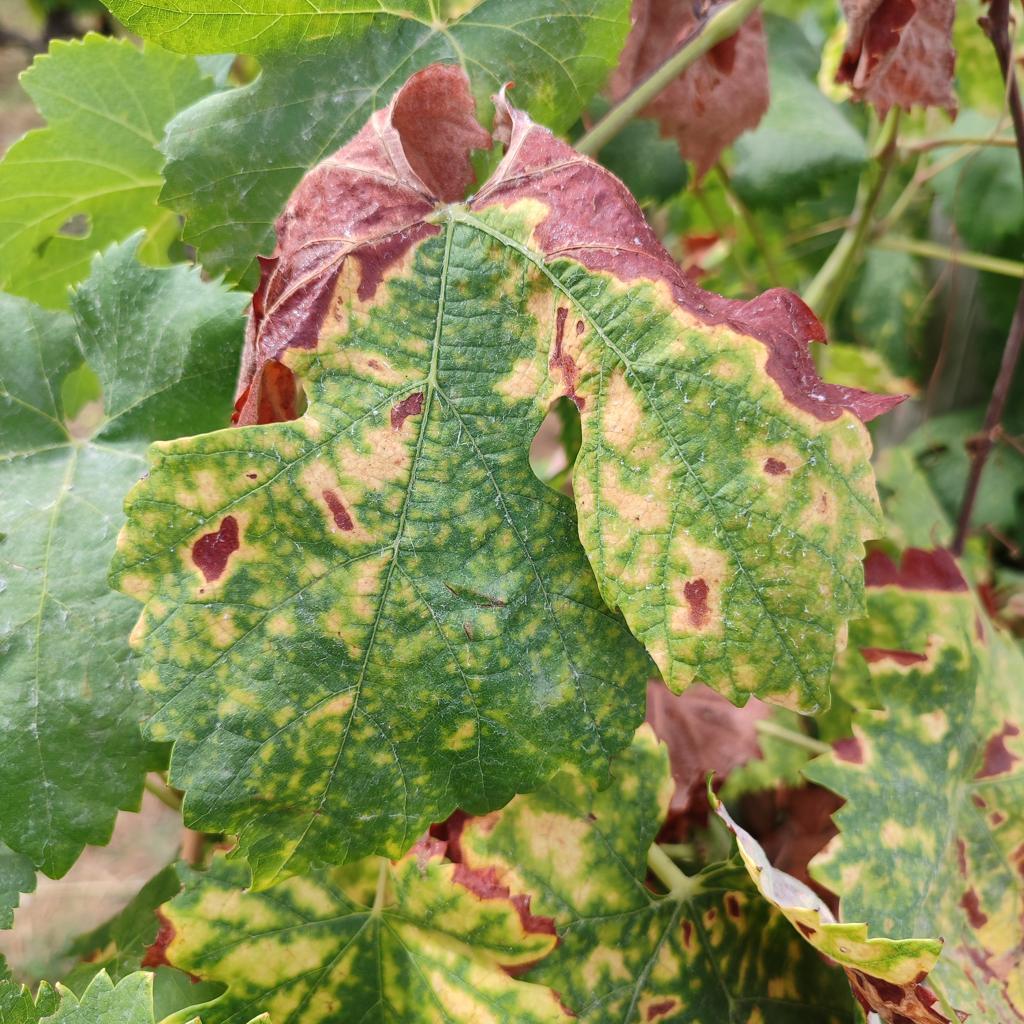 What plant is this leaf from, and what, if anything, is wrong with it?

grapevine, esca complex
